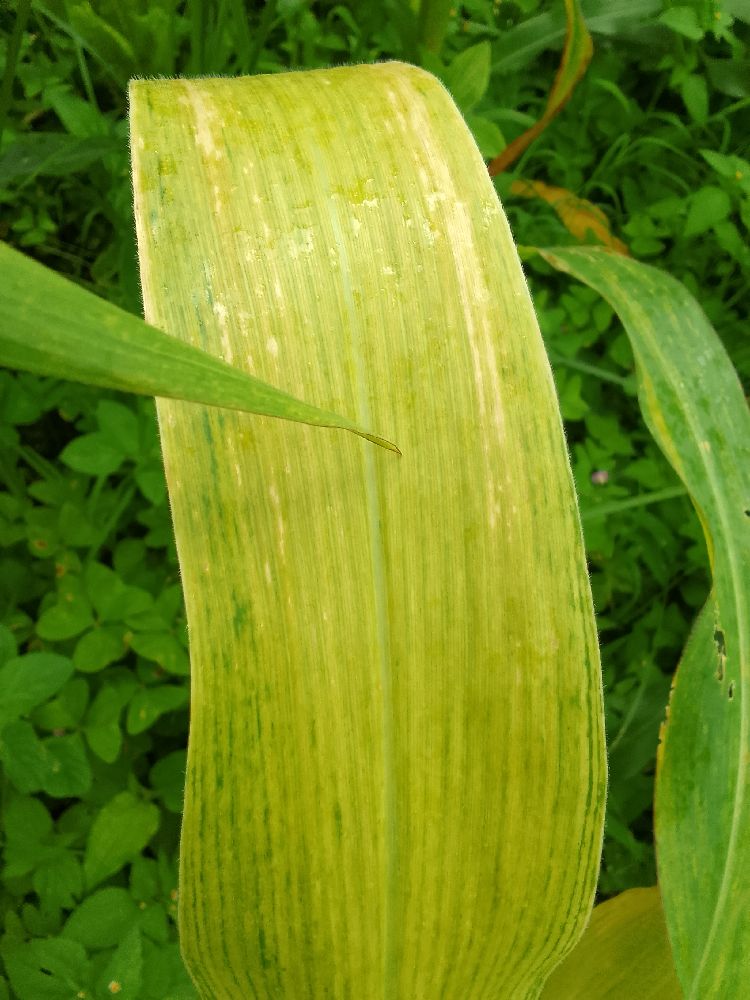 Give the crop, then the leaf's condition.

maize, maize lethal necrosis
